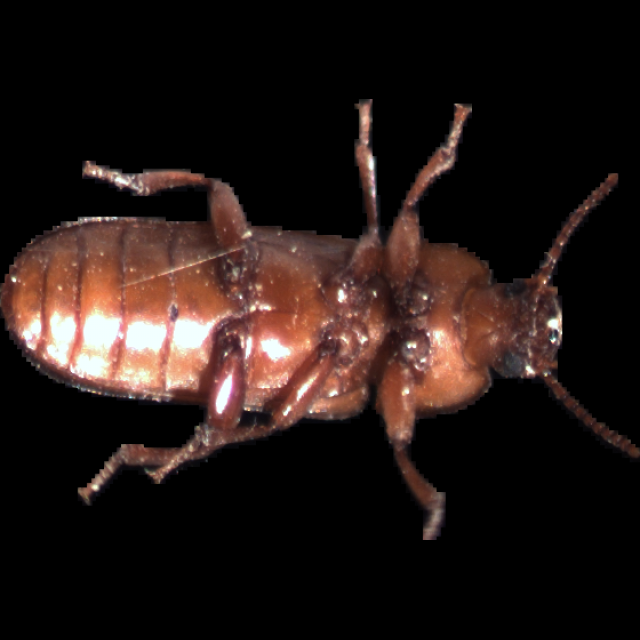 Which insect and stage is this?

mealworm beetle
